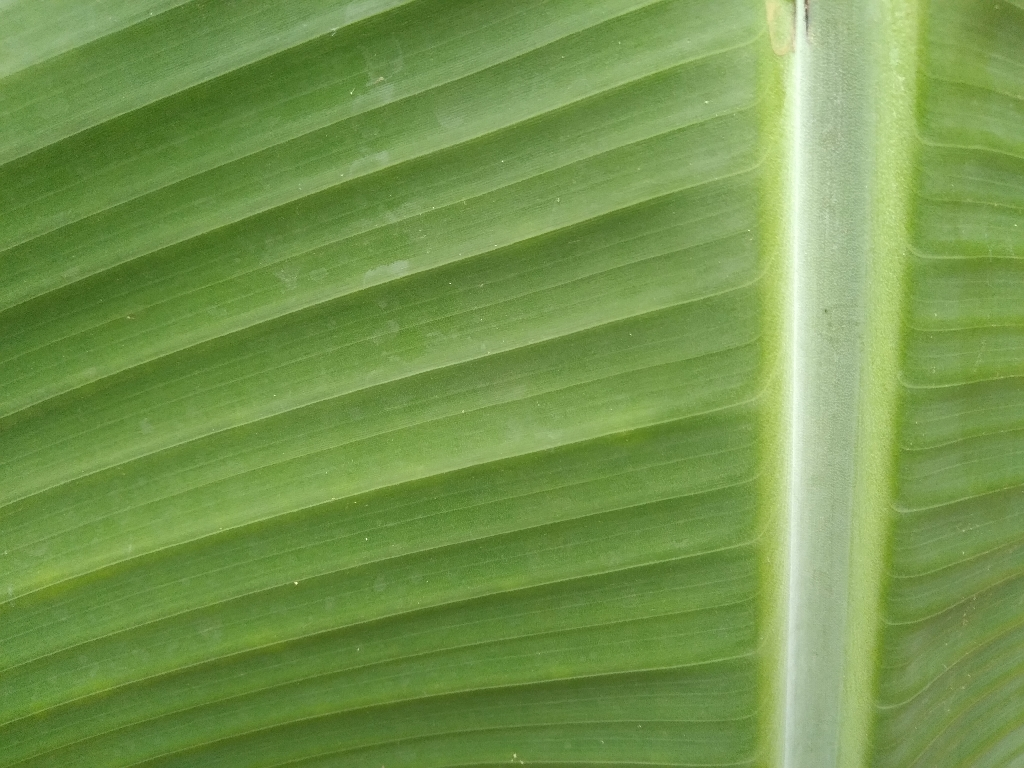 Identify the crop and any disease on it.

banana, healthy
